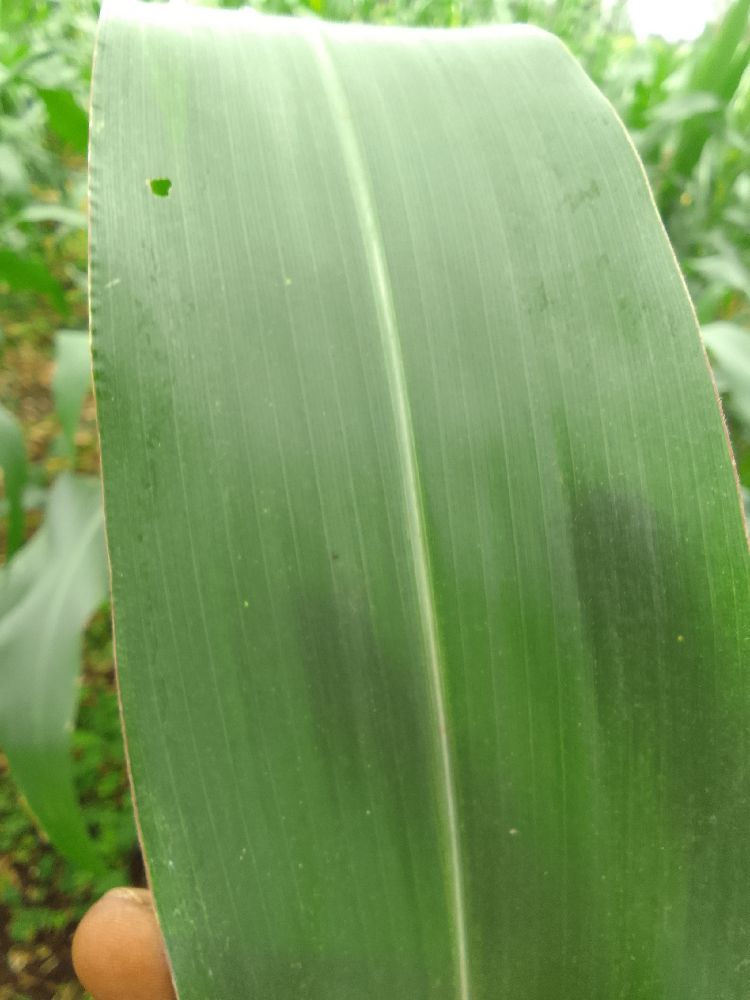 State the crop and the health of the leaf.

maize, healthy
